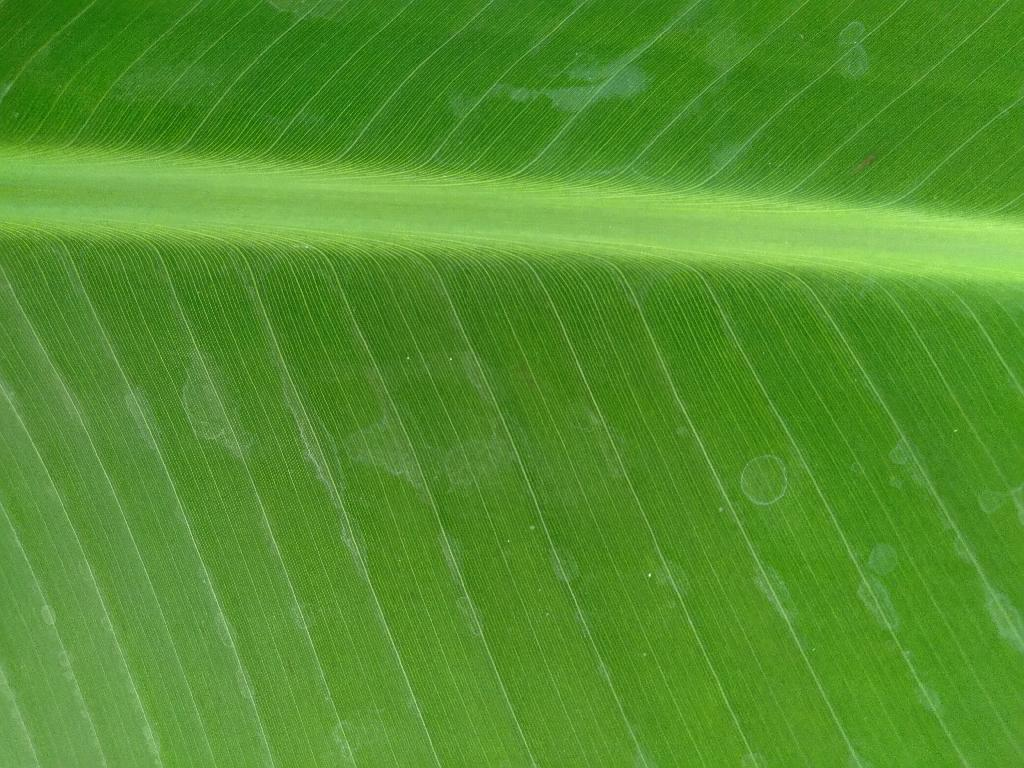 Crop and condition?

banana, healthy
